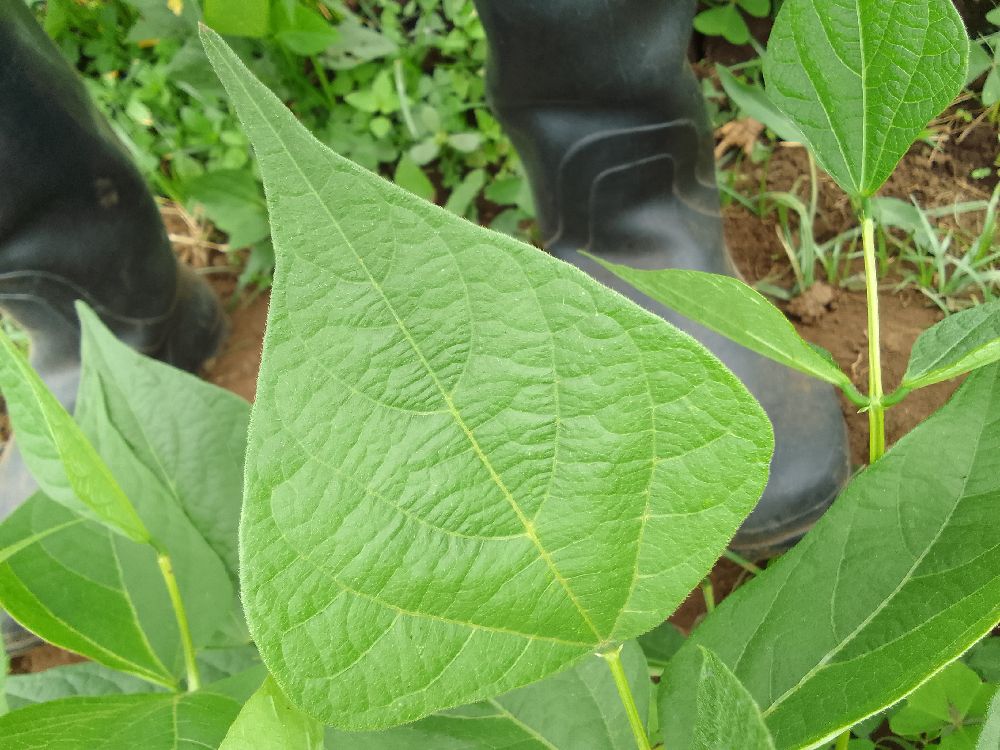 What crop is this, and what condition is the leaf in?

common bean, healthy
